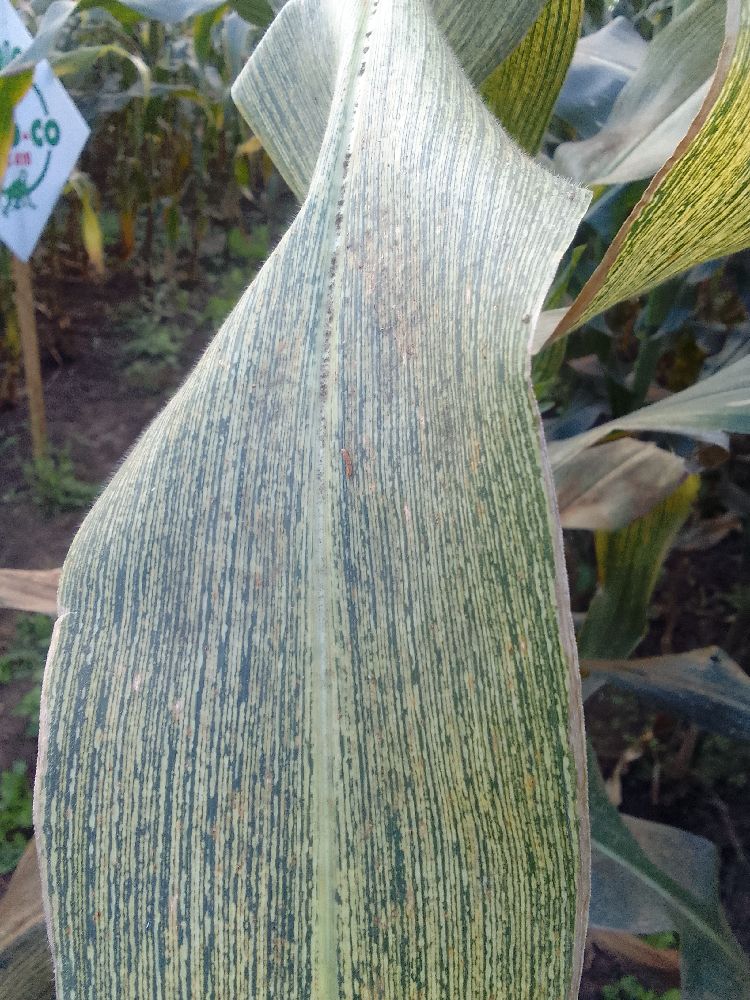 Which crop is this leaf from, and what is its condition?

maize, maize streak virus
